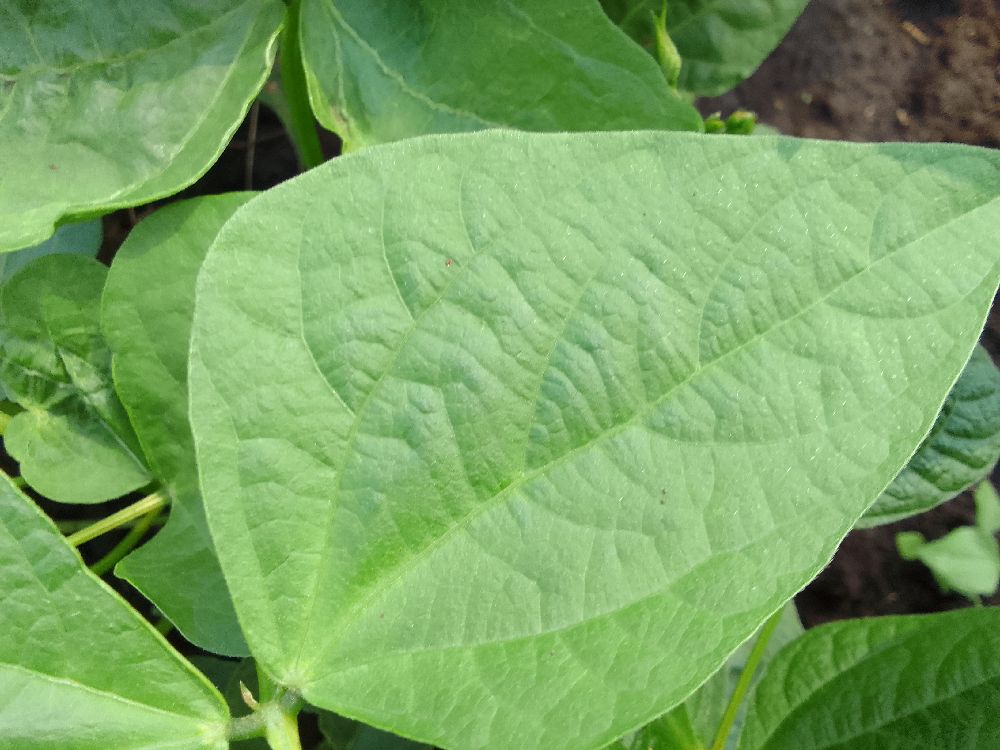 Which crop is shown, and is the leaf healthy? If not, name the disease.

common bean, healthy
